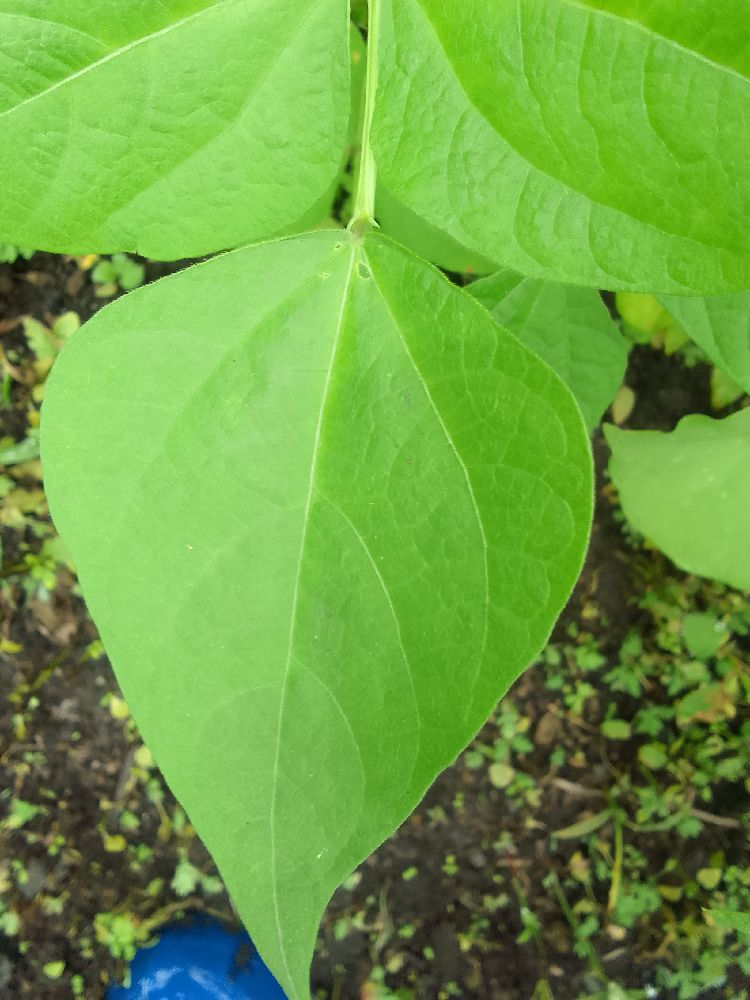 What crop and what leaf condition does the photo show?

common bean, healthy
